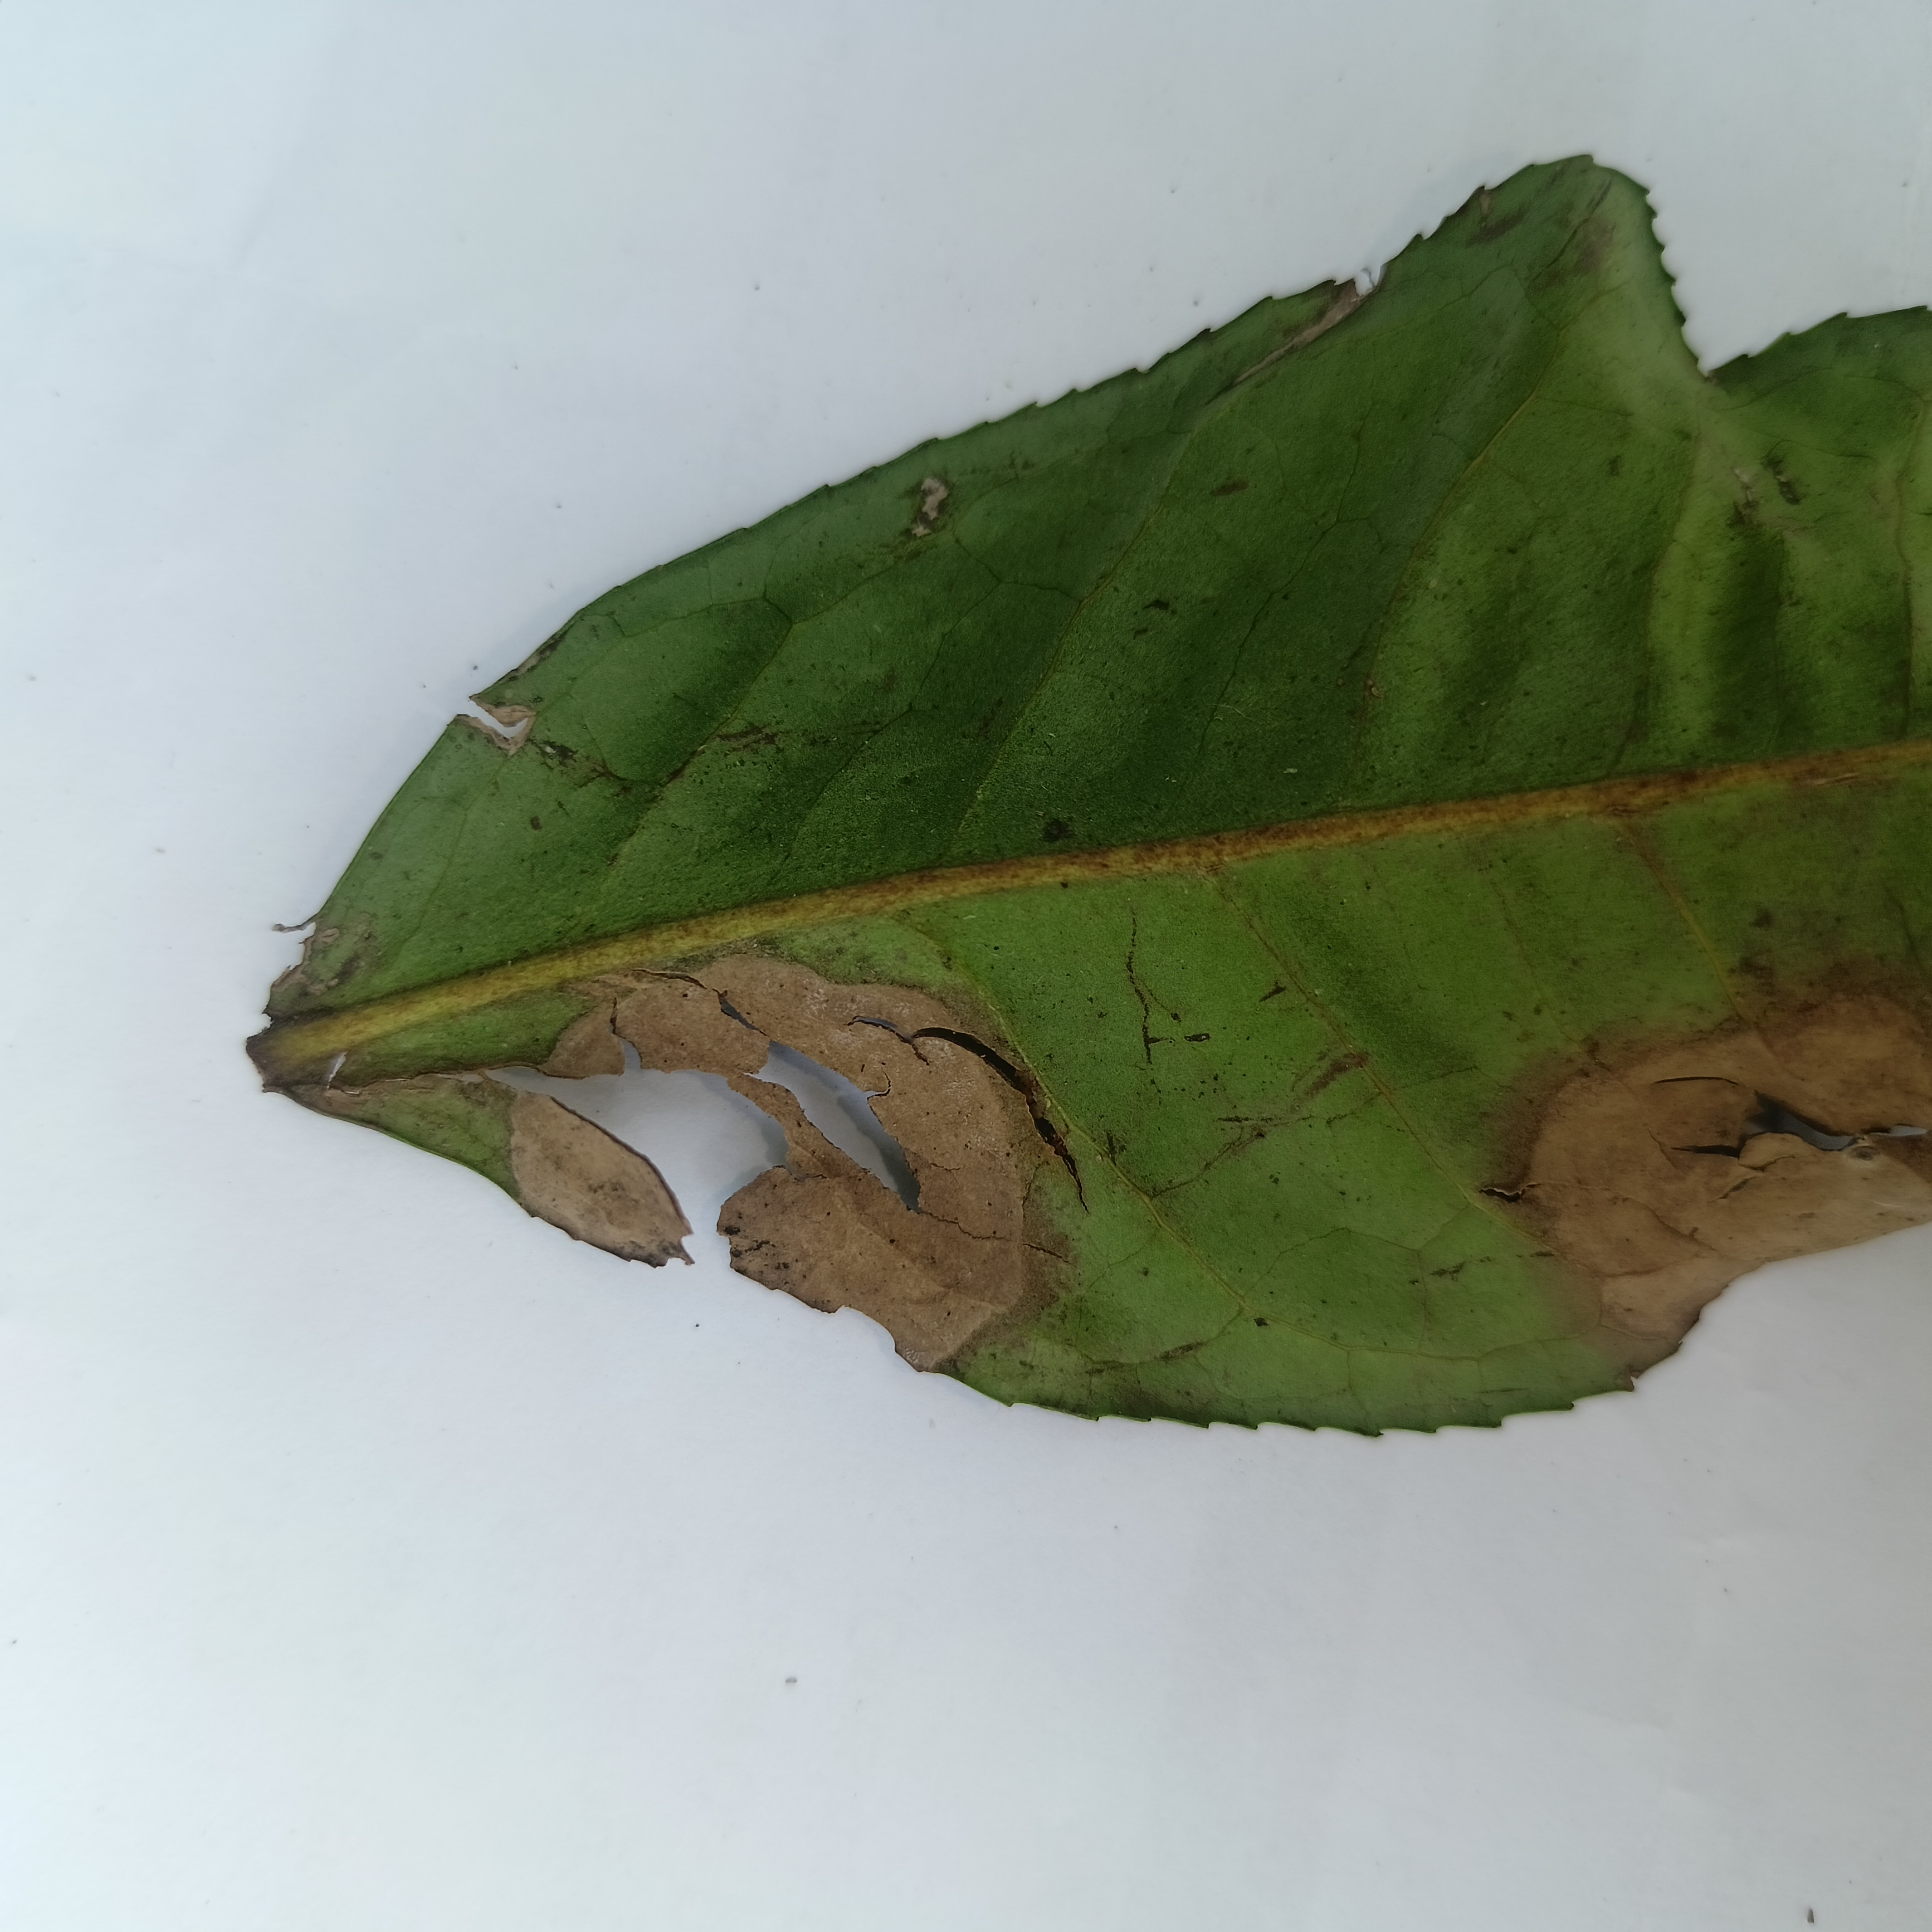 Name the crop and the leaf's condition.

tea, brown blight
